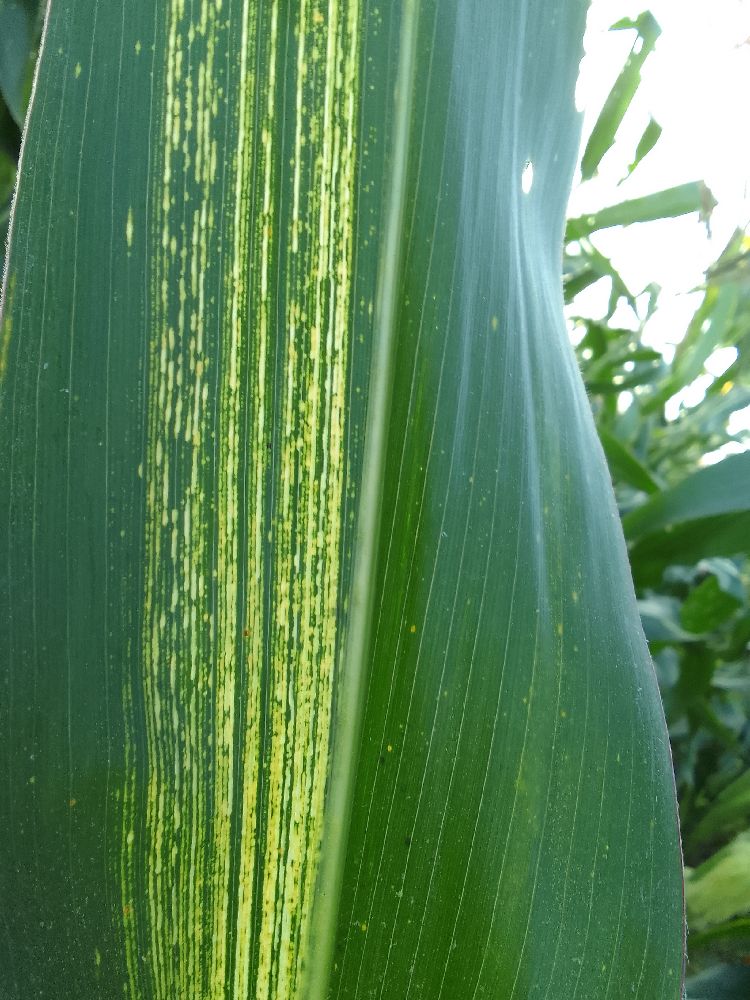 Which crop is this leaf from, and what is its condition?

maize, maize streak virus
